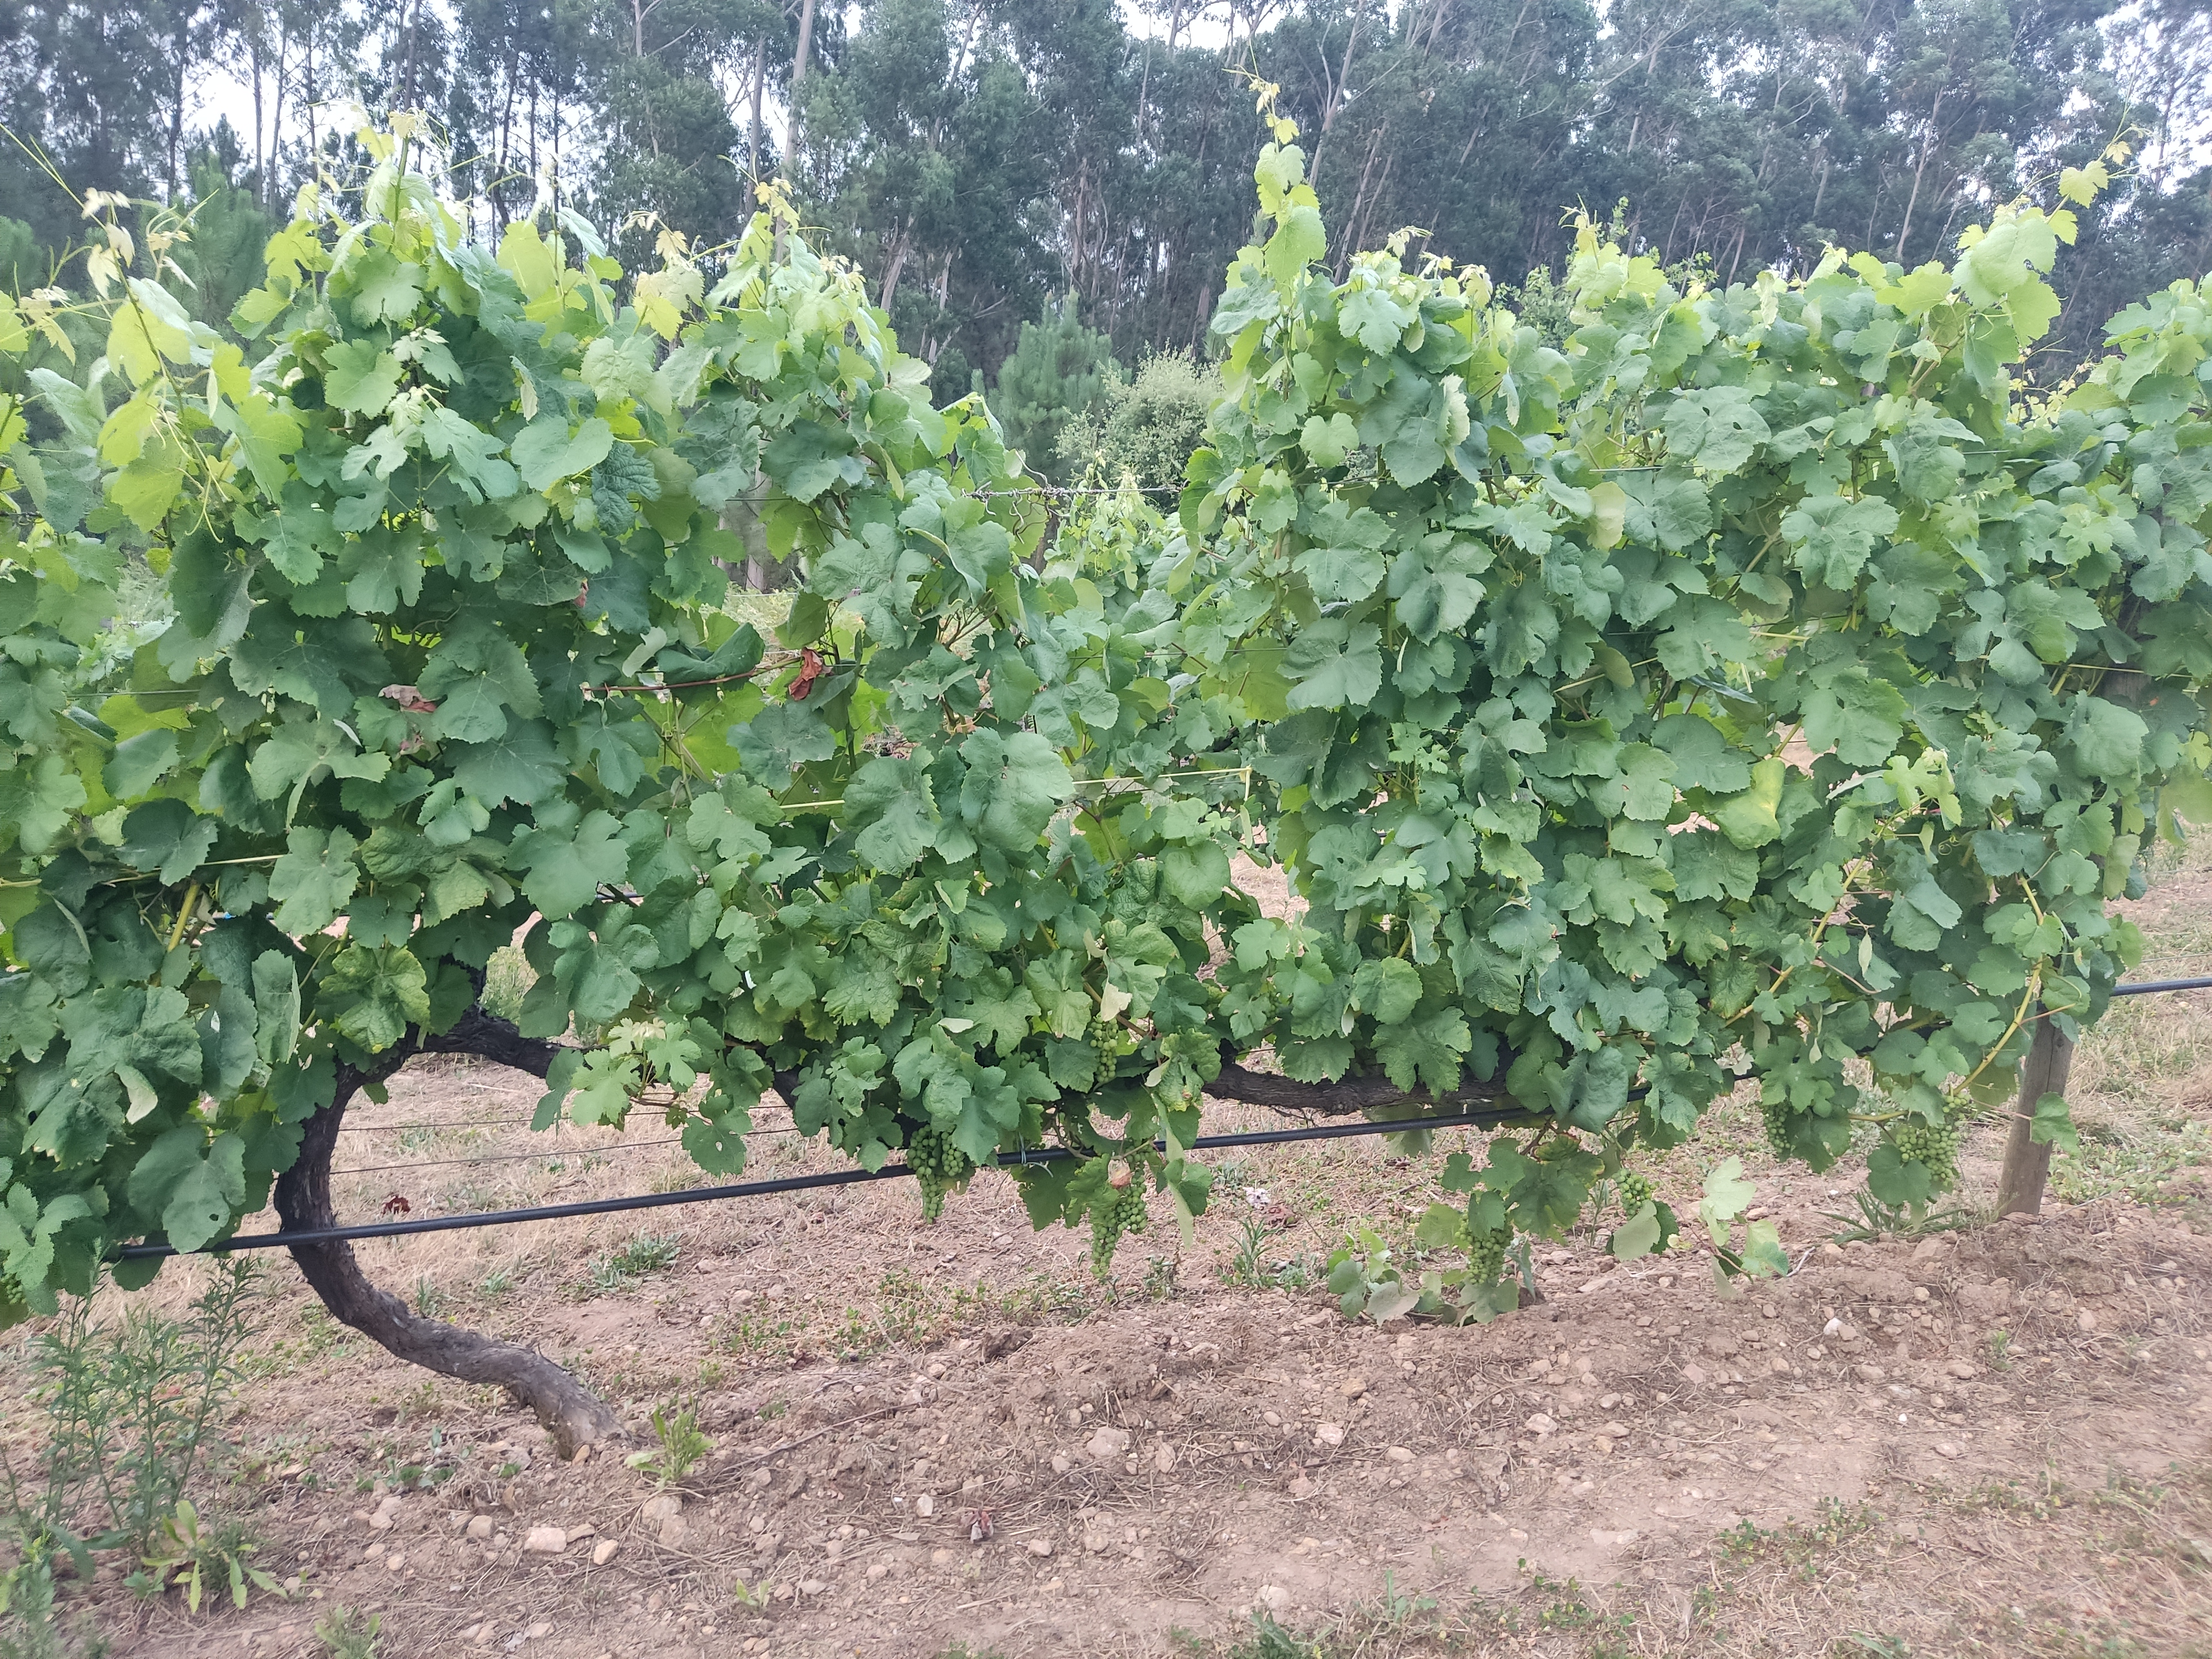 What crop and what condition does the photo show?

grapevine, not affected by esca disease
